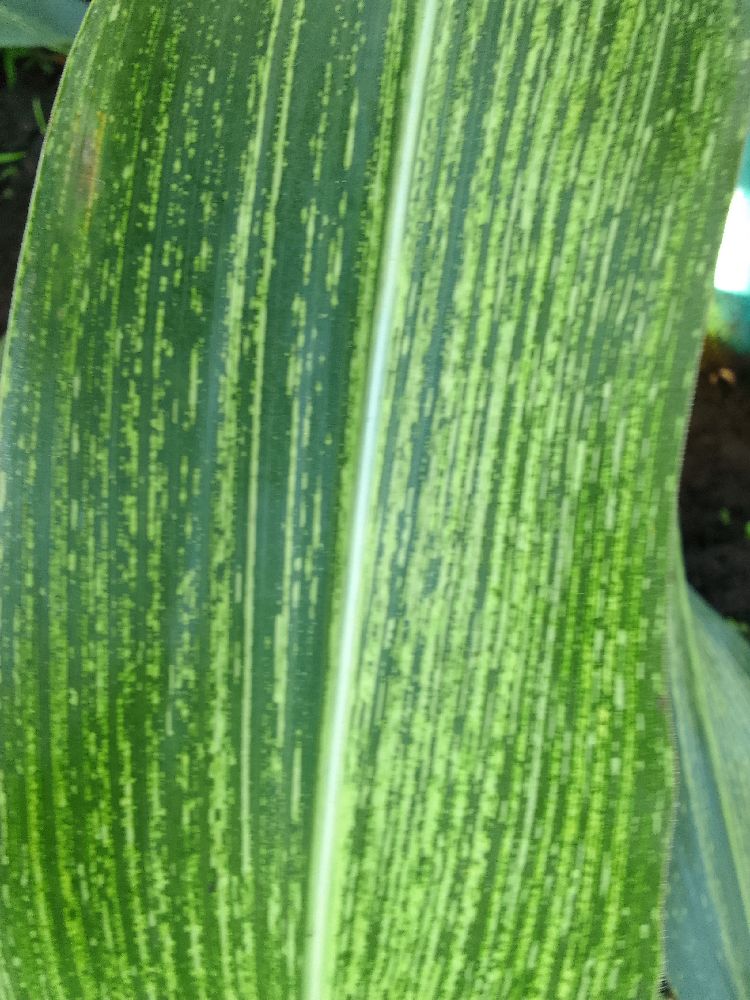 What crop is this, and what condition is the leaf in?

maize, maize streak virus
